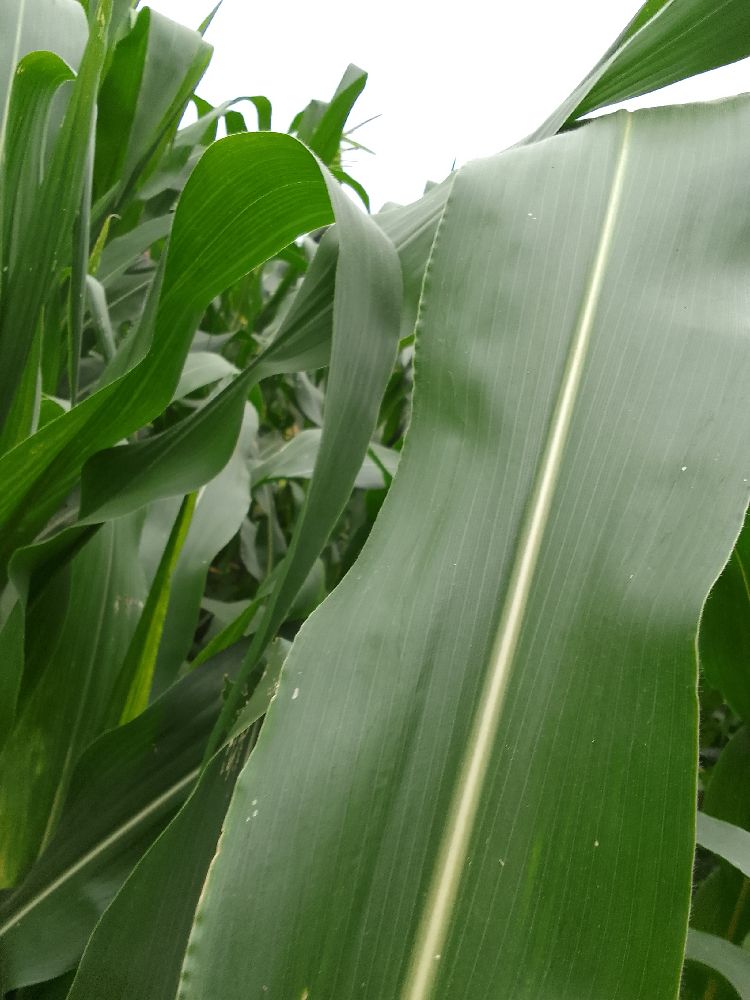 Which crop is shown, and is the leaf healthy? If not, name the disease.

maize, healthy
